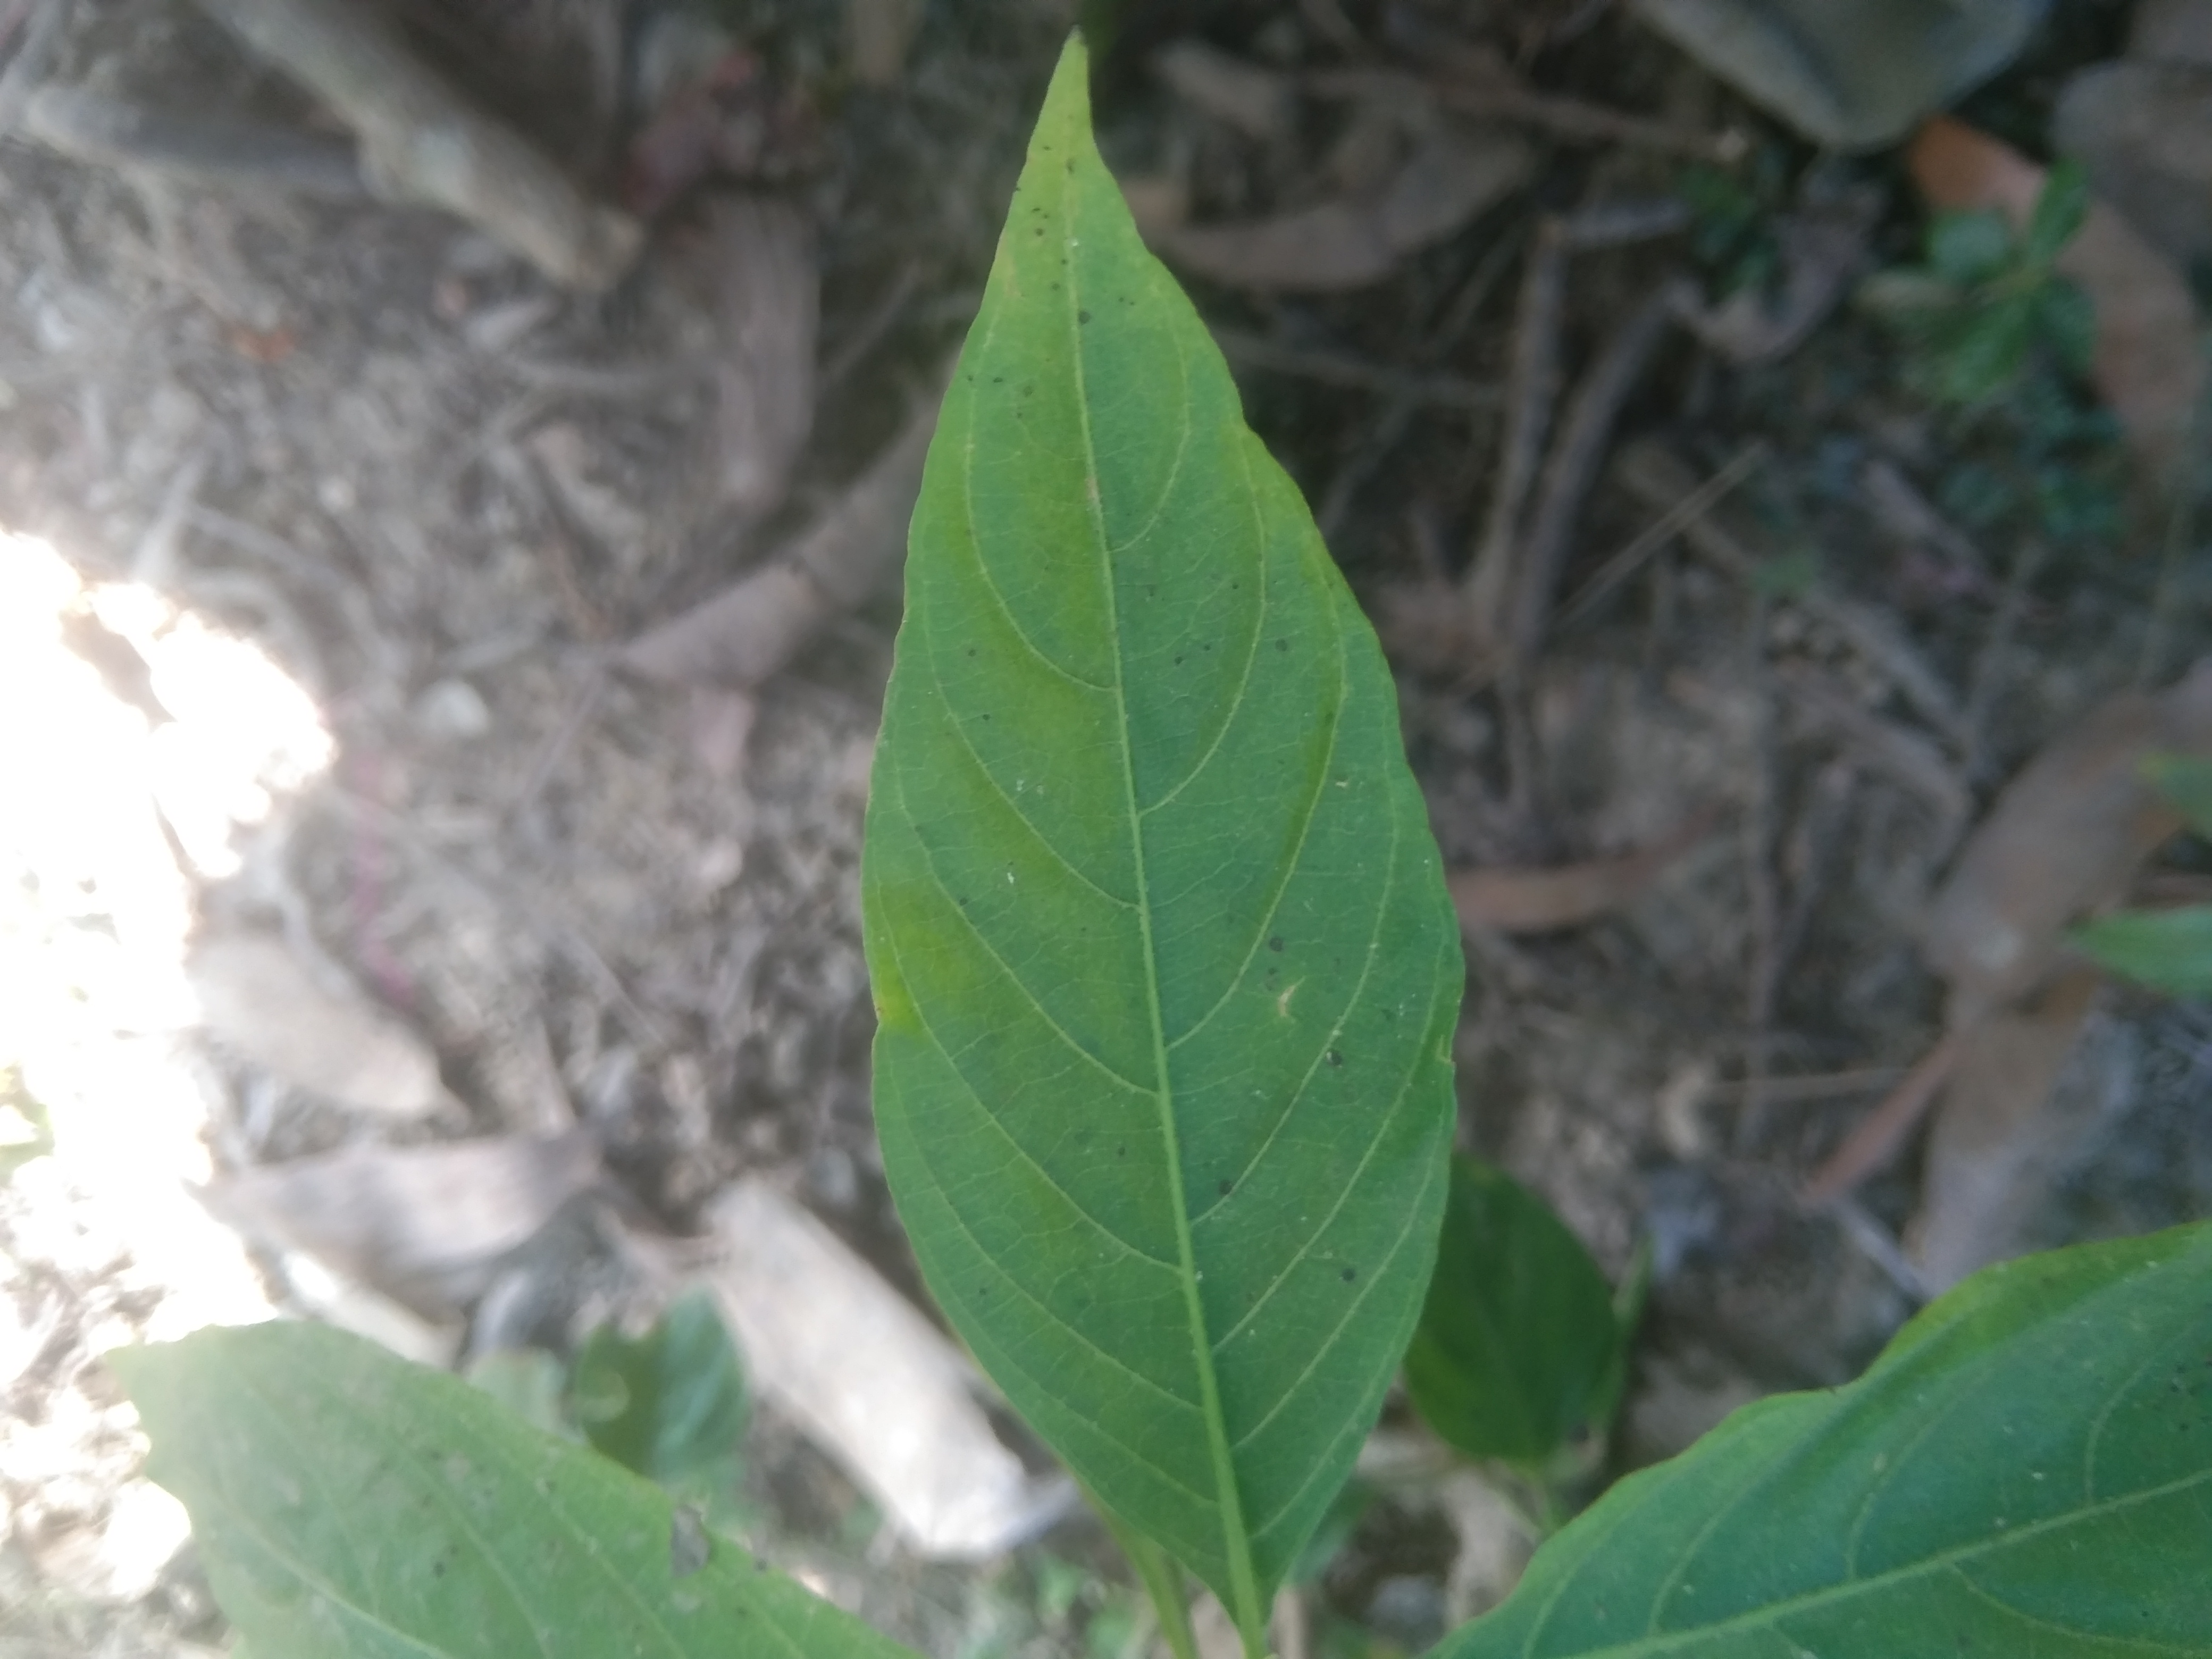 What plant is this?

vasaka
